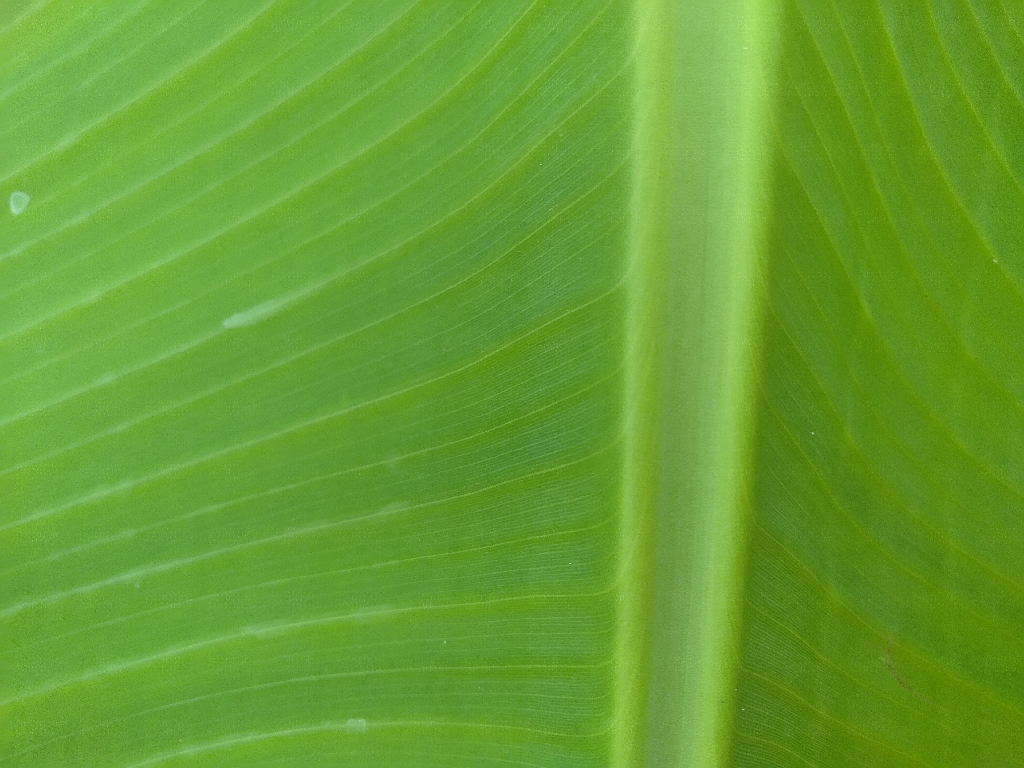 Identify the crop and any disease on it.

banana, healthy
